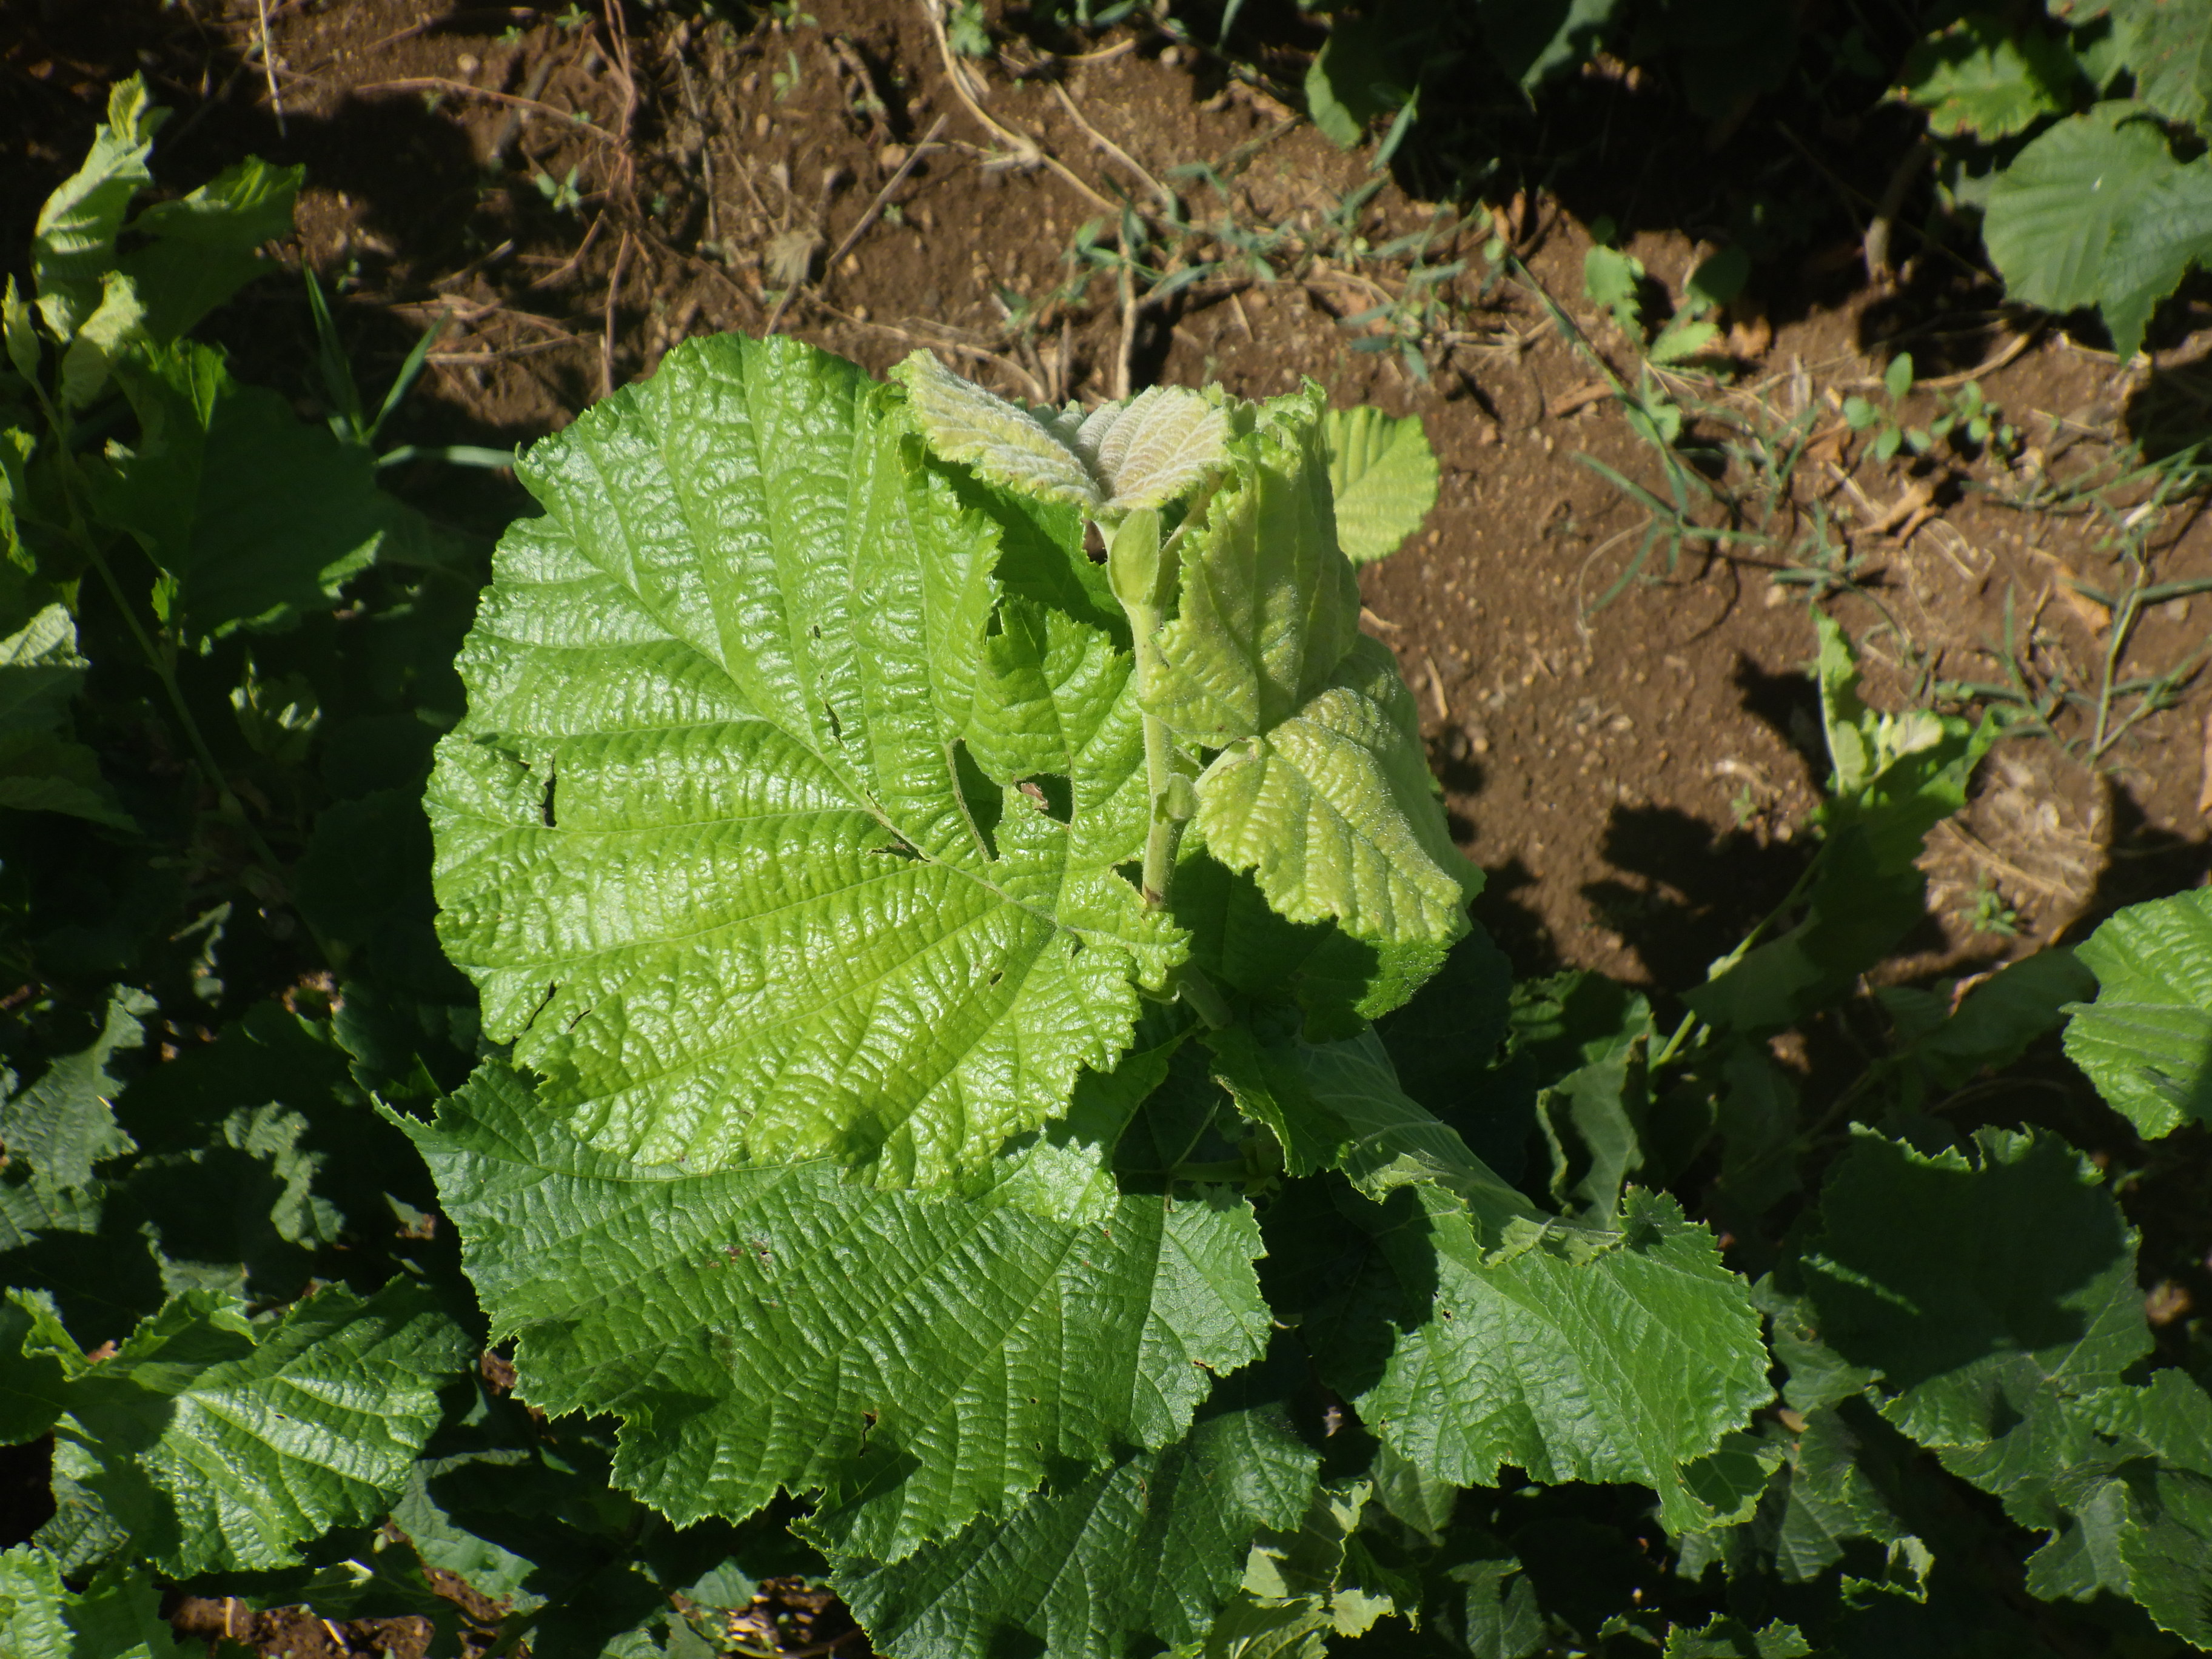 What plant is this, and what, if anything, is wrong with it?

hazel, phytophagous
